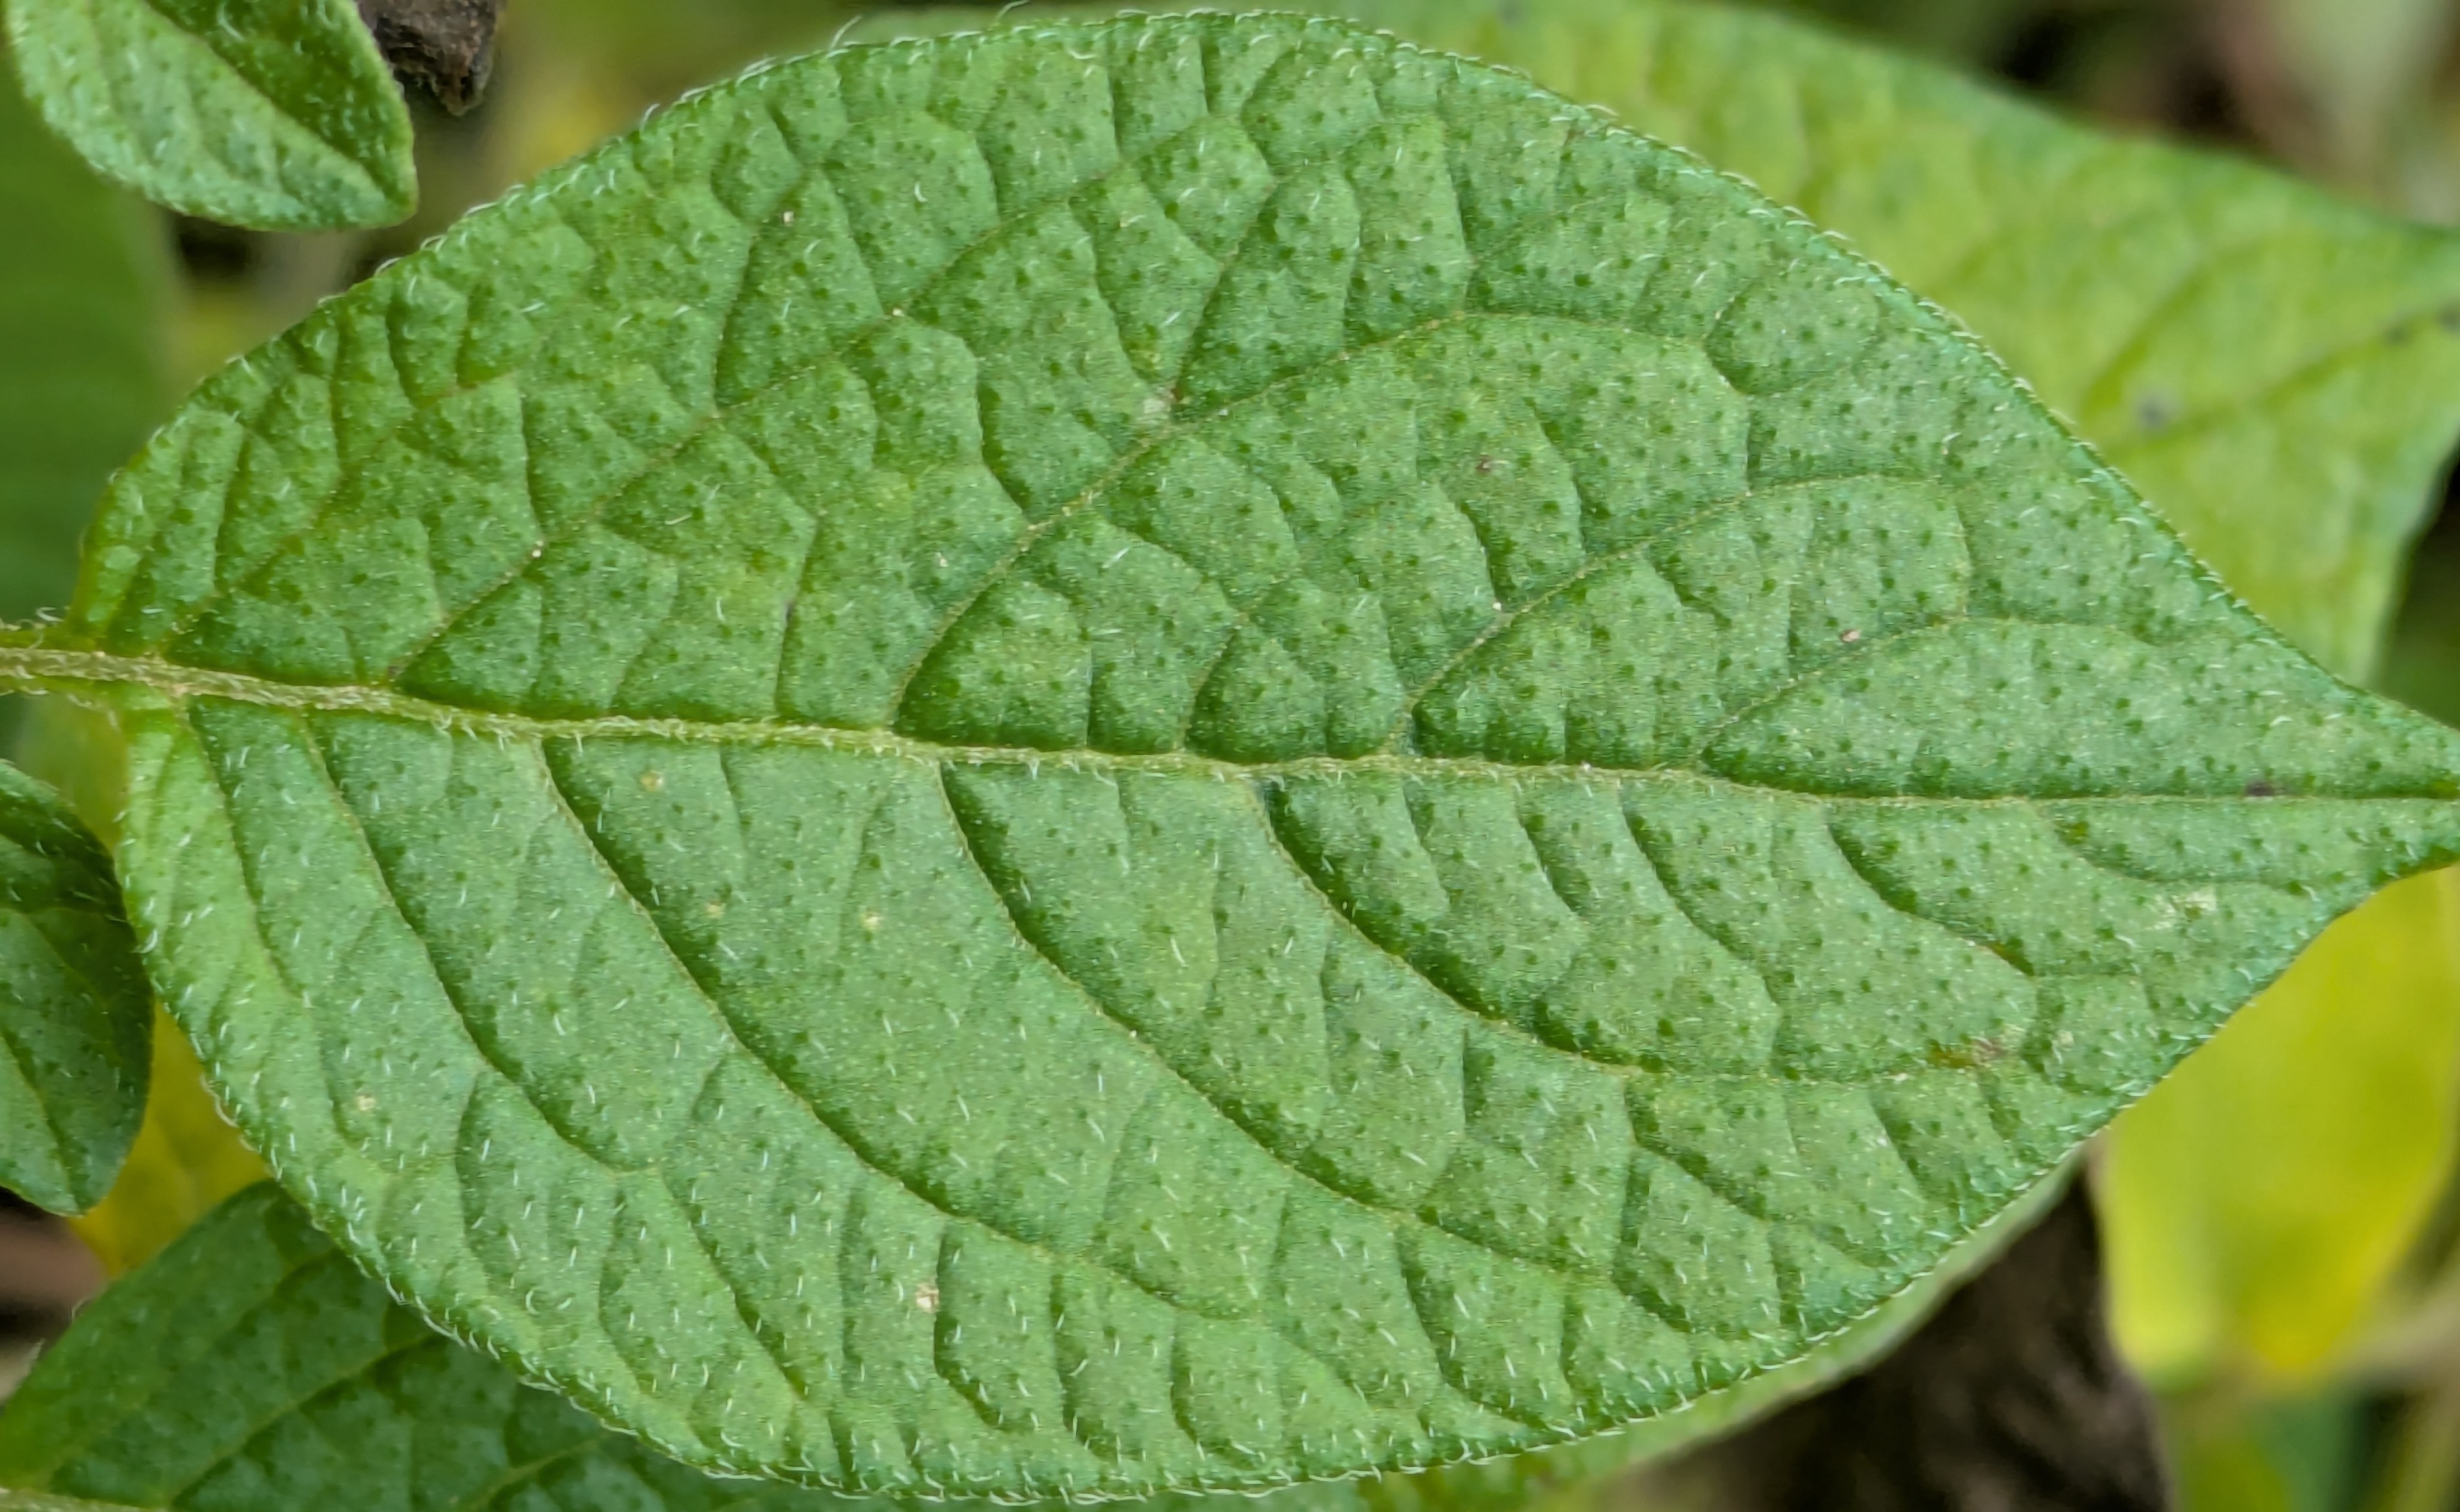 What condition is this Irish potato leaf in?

healthy
